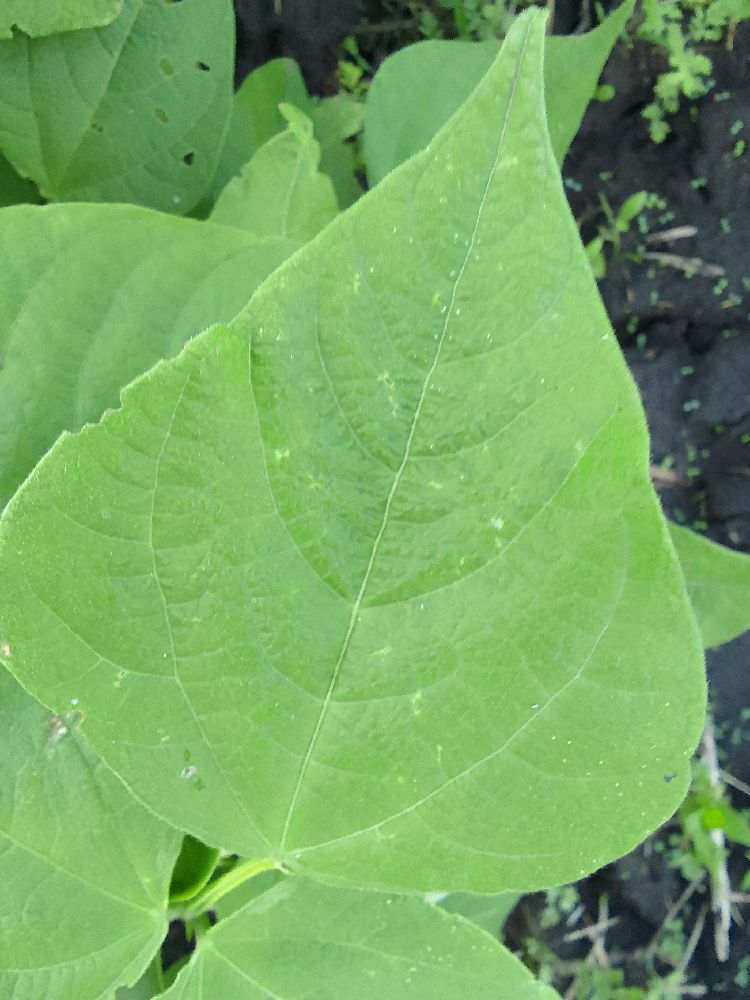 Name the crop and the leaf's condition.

common bean, healthy
